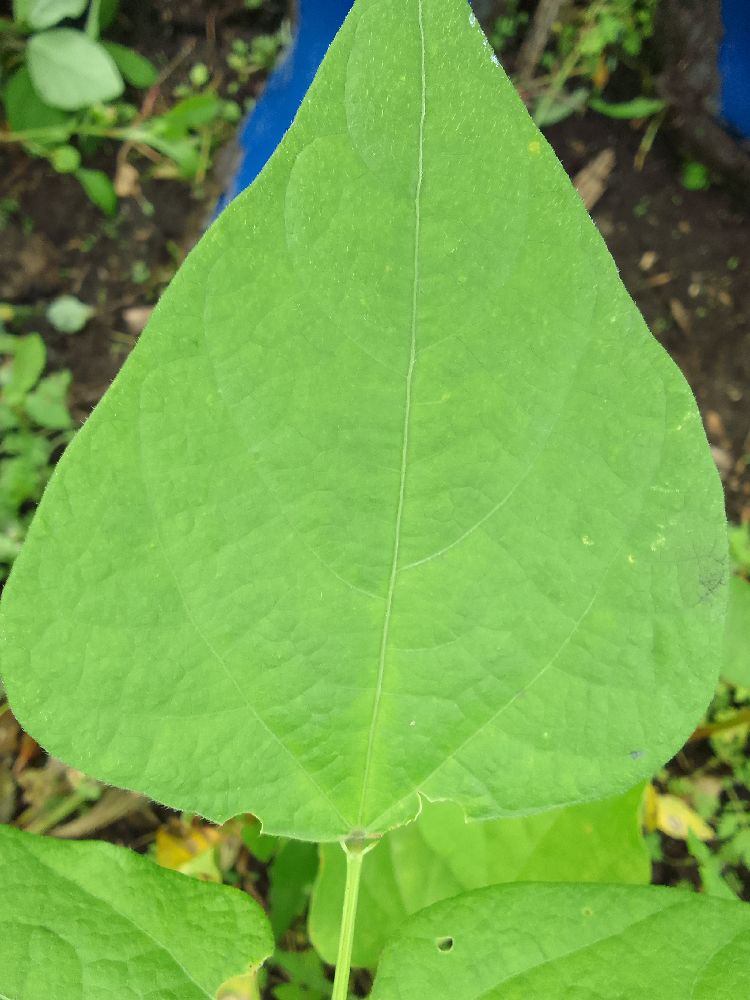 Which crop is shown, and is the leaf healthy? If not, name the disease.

common bean, healthy
